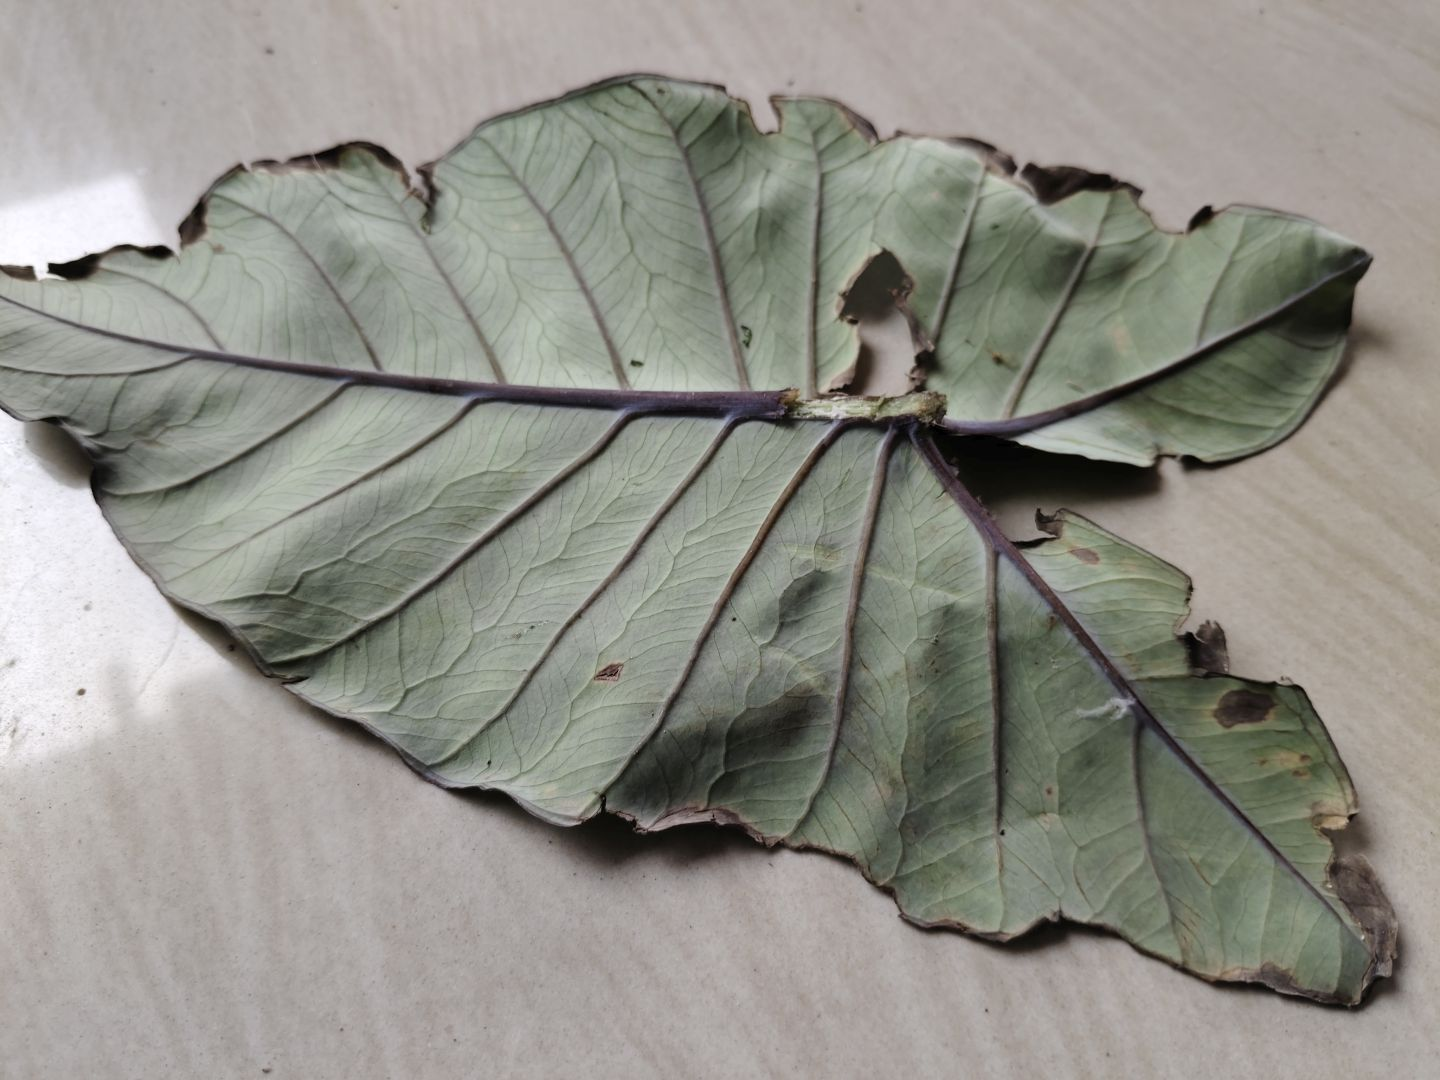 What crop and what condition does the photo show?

taro, leaf blight
